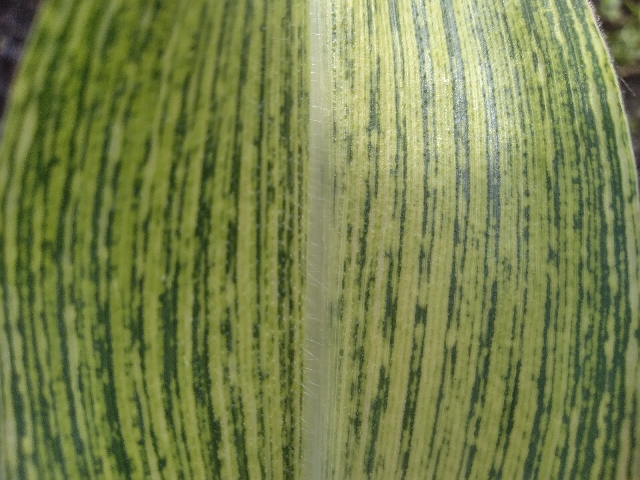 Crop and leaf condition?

maize, maize streak virus
